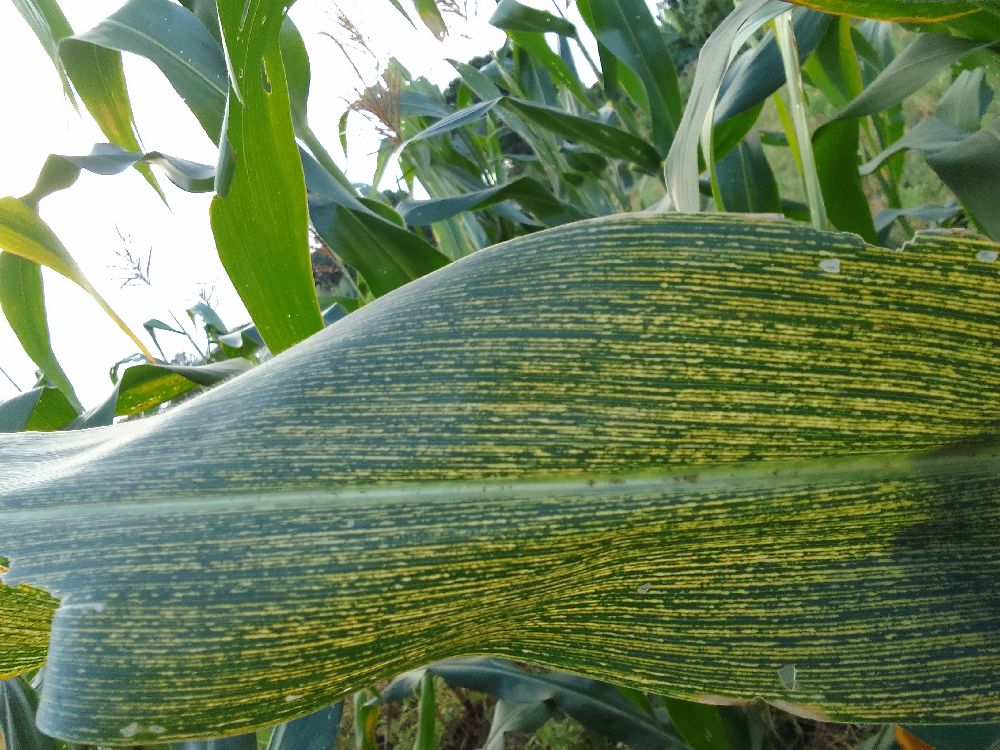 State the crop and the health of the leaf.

maize, maize streak virus
